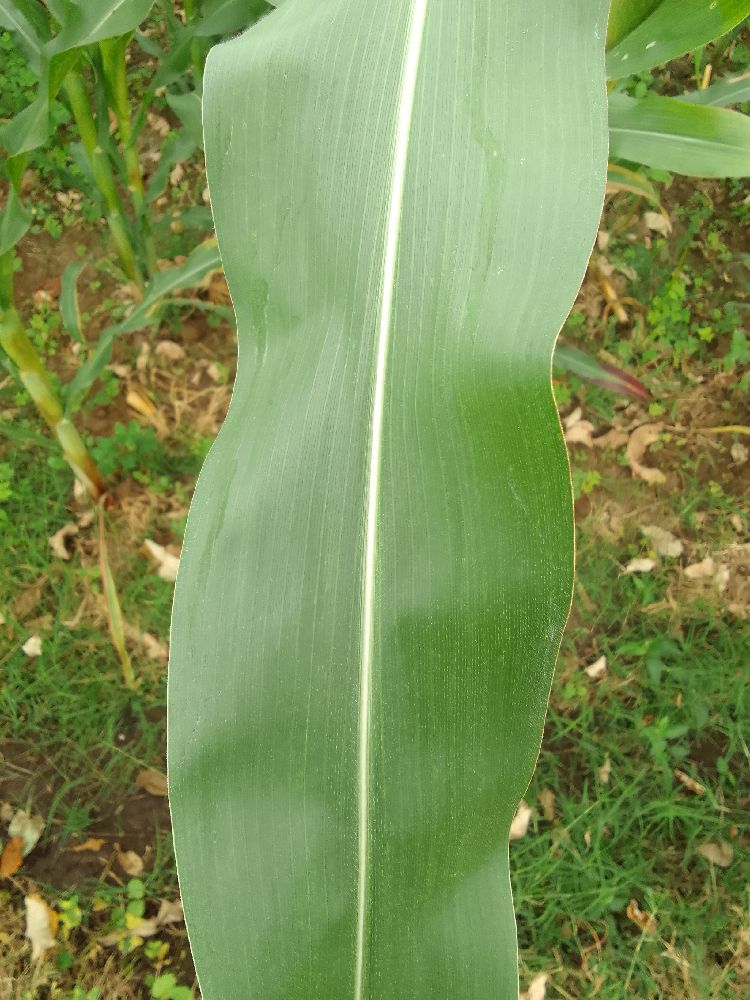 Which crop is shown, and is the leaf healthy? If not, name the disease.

maize, healthy
